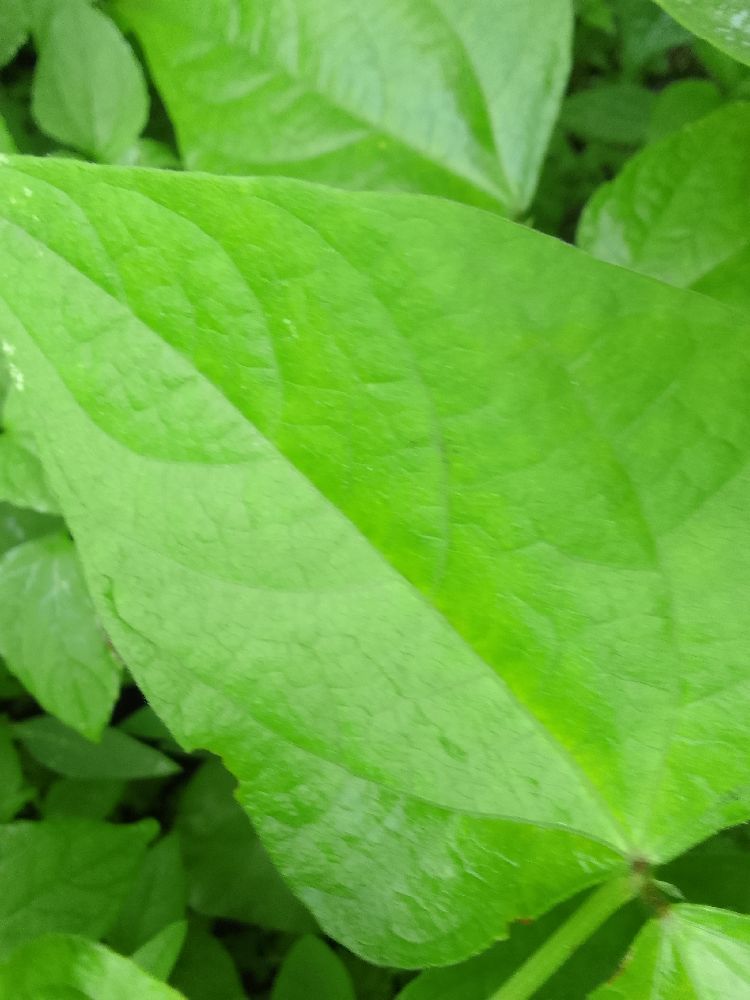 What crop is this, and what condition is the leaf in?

common bean, healthy
